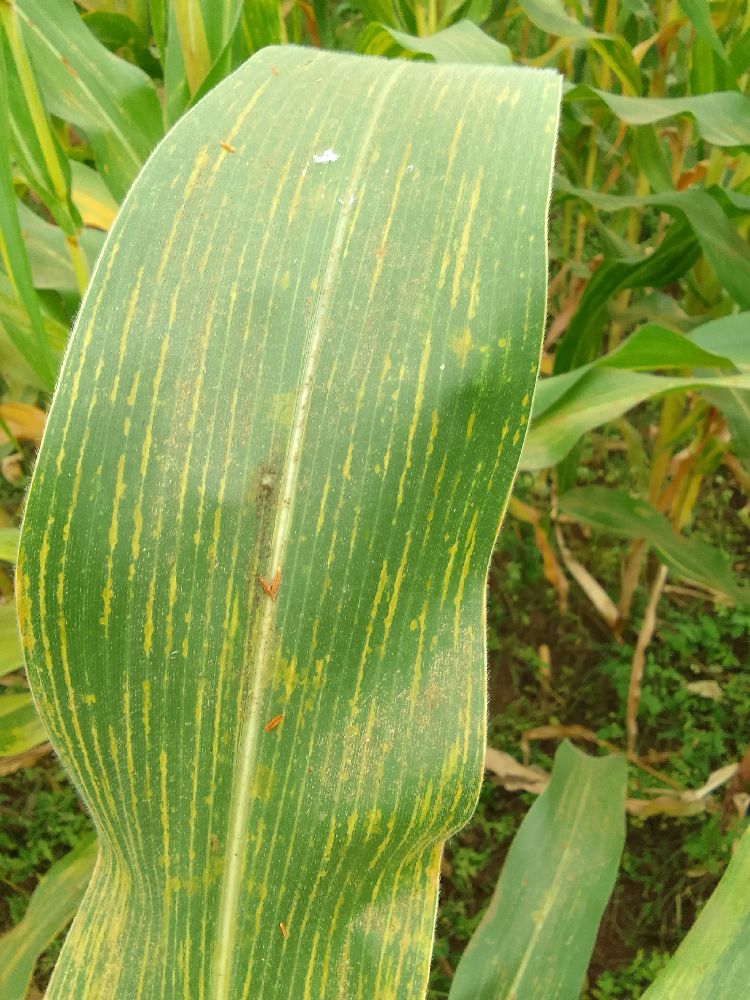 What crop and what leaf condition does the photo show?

maize, maize lethal necrosis
